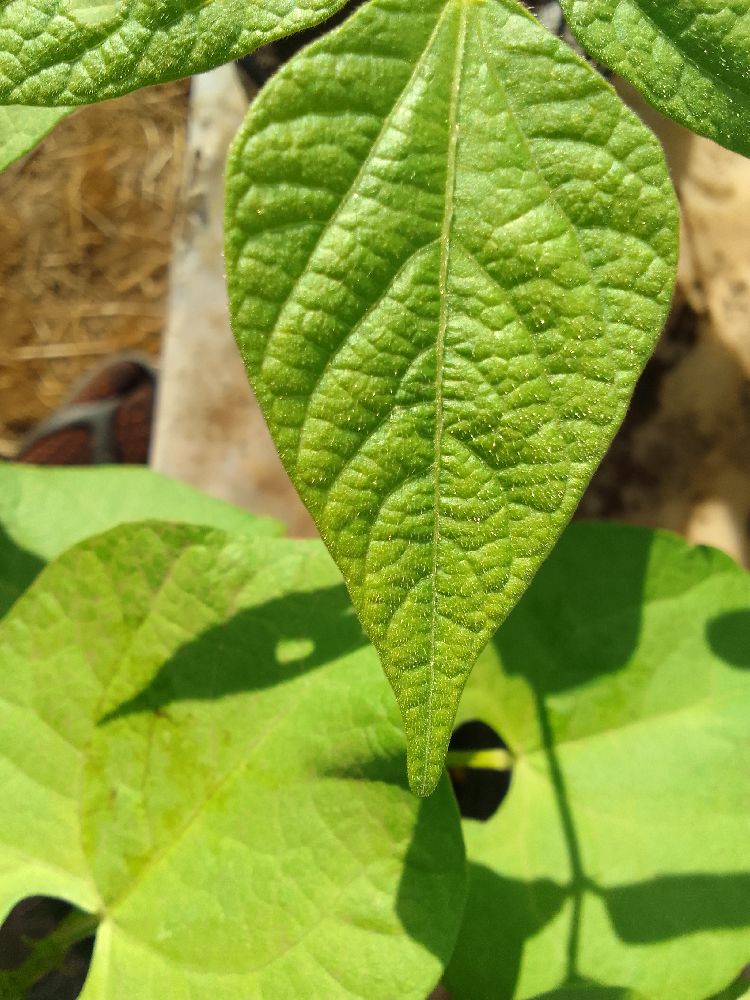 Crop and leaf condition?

common bean, healthy
